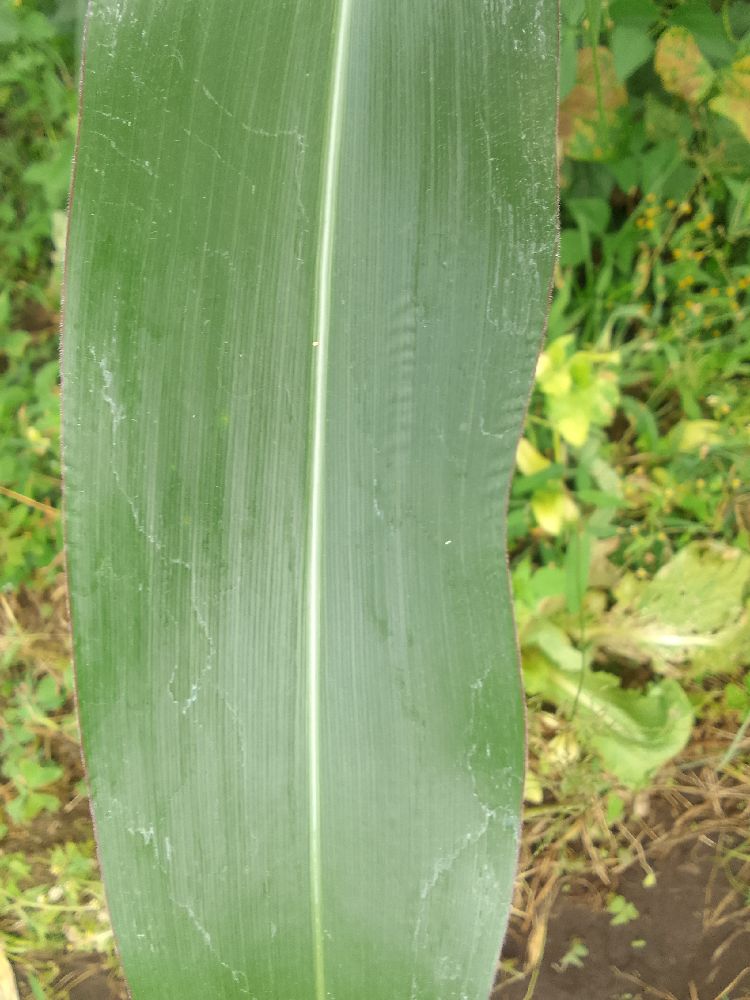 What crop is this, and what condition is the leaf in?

maize, healthy
